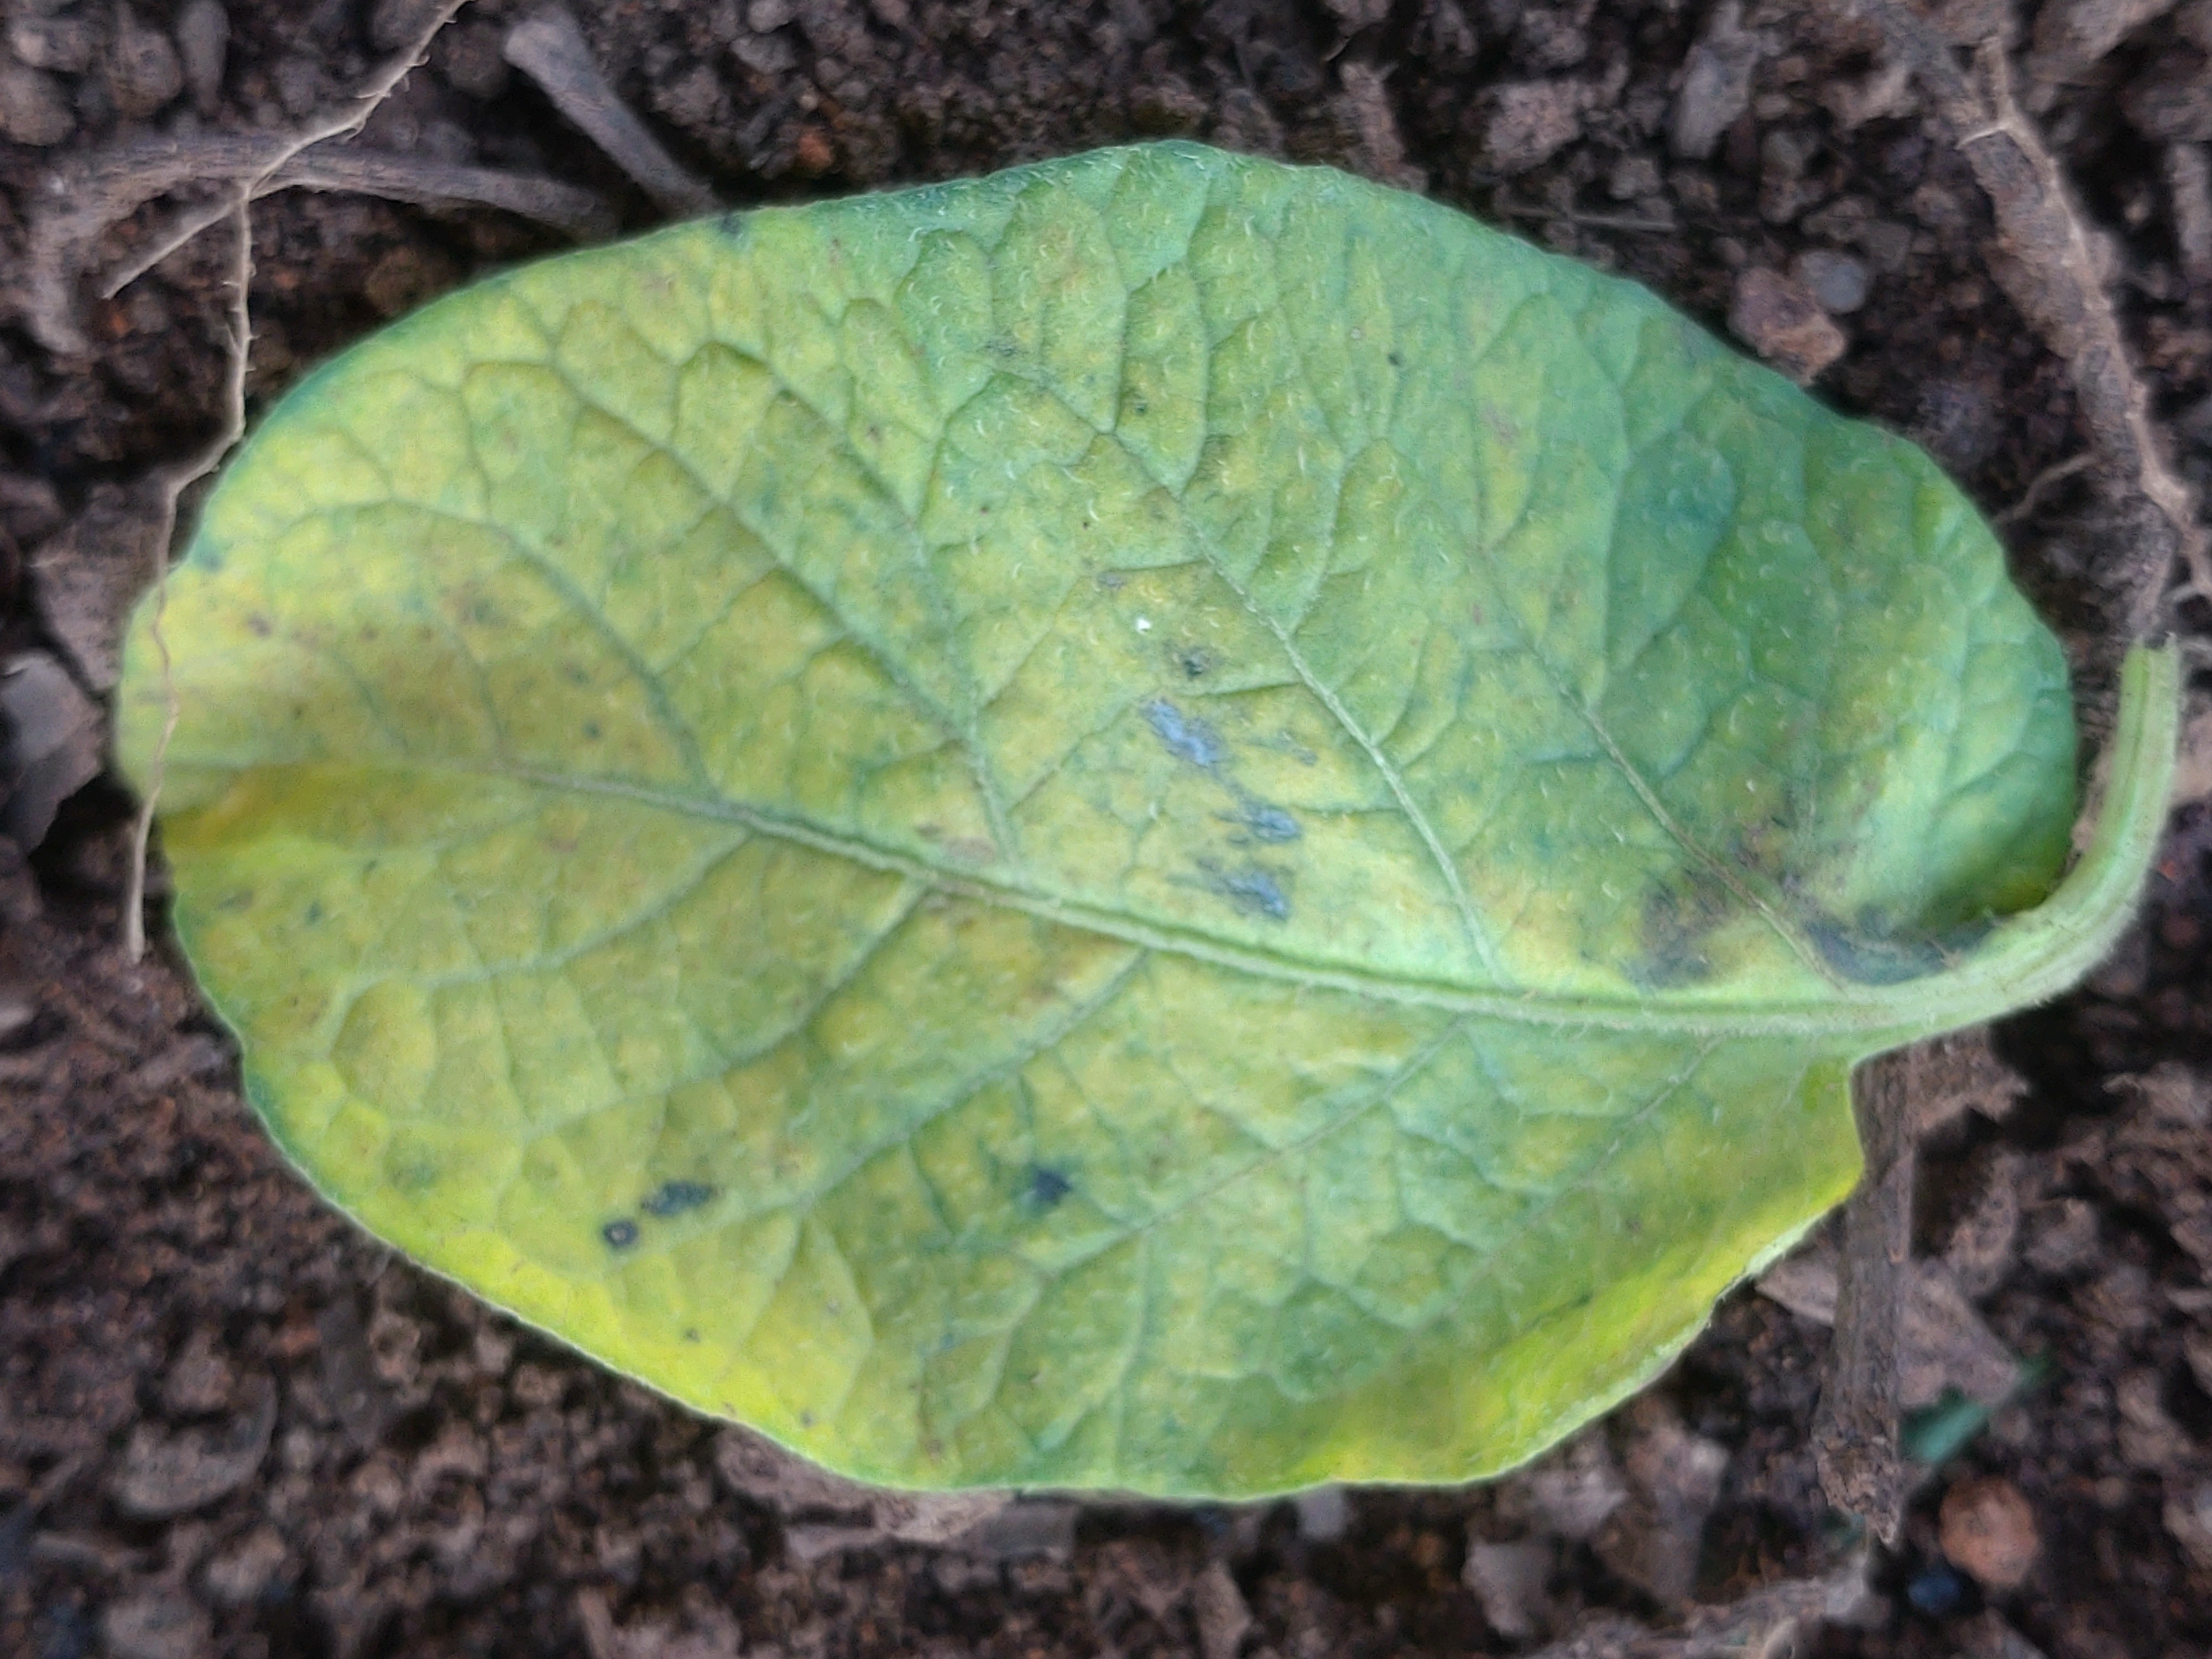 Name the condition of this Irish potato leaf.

late blight
